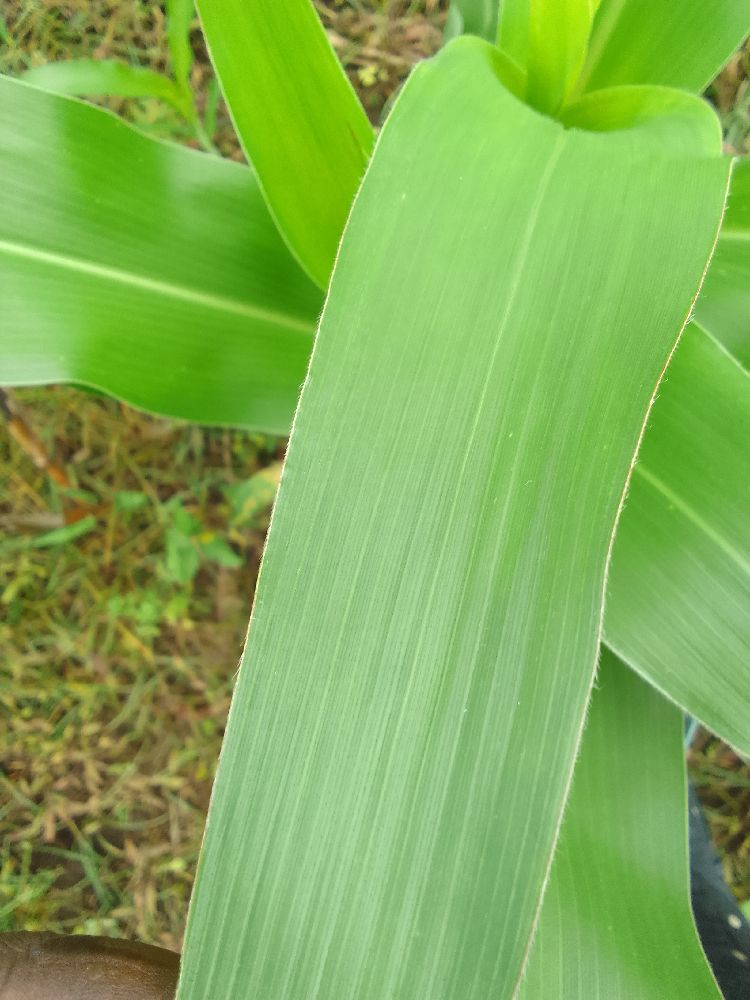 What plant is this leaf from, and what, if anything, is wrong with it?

maize, healthy
